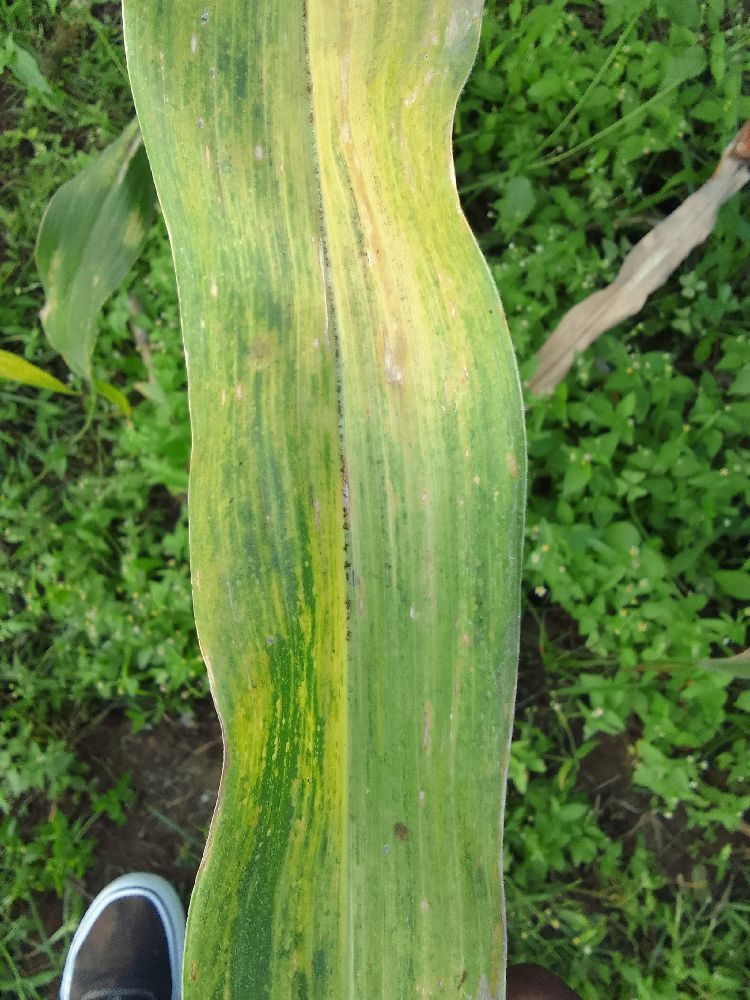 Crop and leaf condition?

maize, maize lethal necrosis
